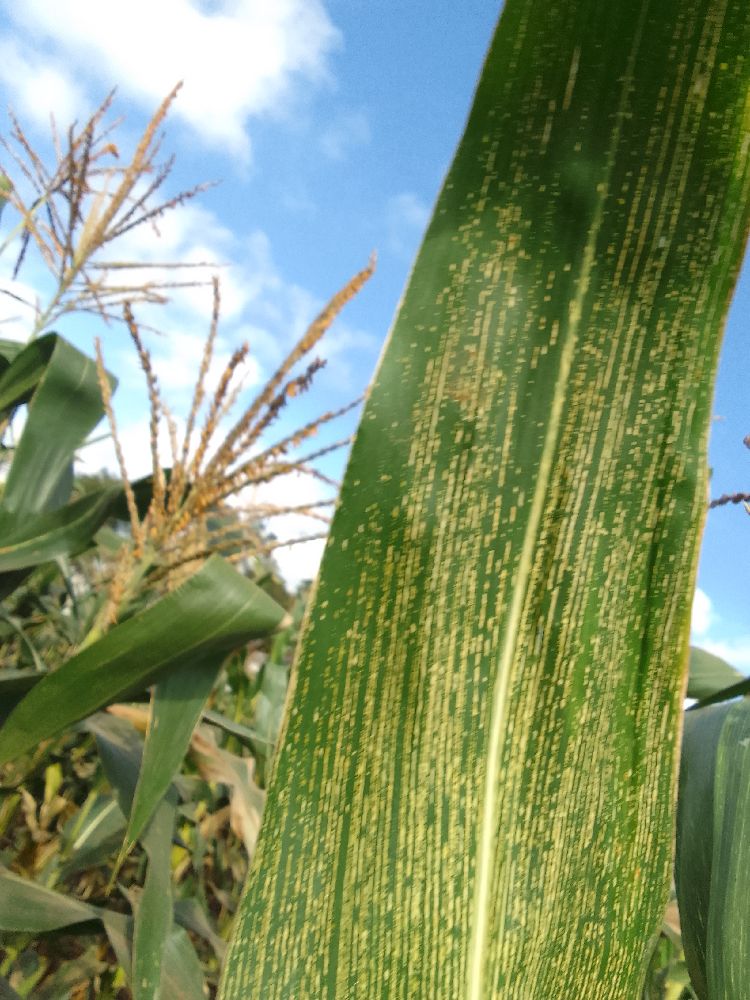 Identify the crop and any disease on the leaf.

maize, maize streak virus
